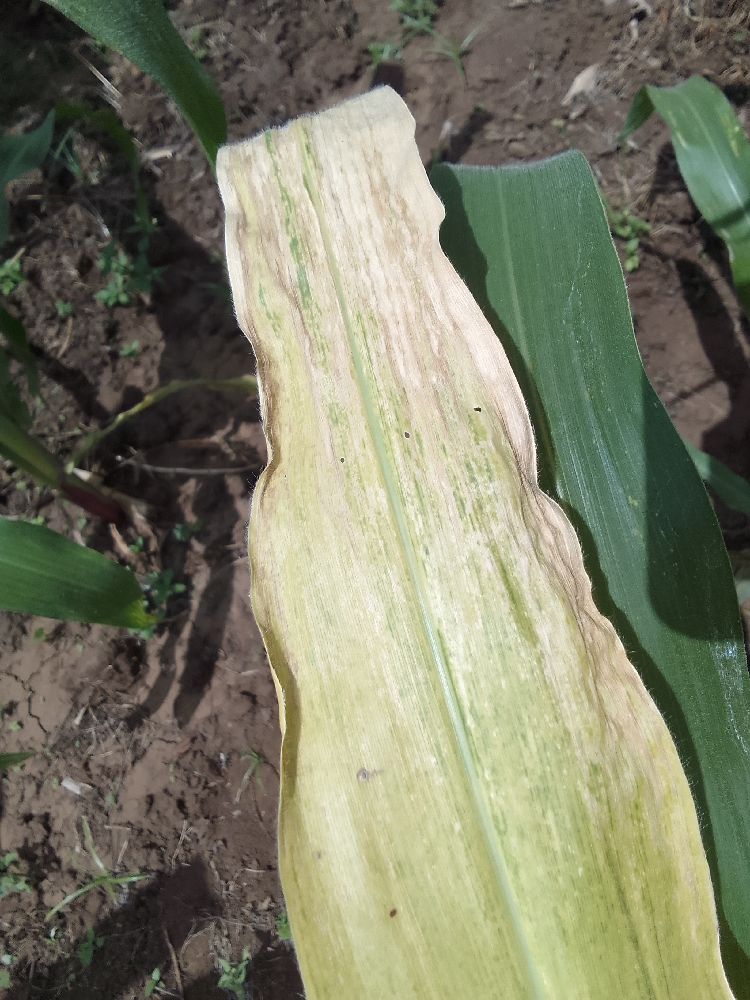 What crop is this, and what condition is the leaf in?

maize, maize lethal necrosis
